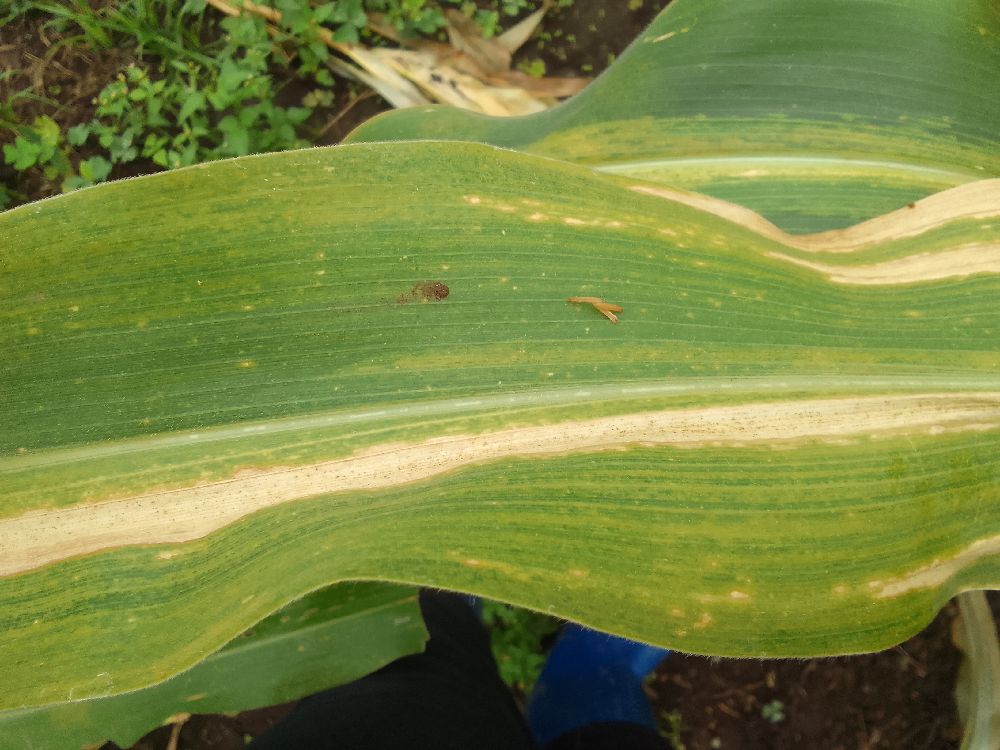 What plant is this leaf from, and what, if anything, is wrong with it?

maize, maize lethal necrosis
